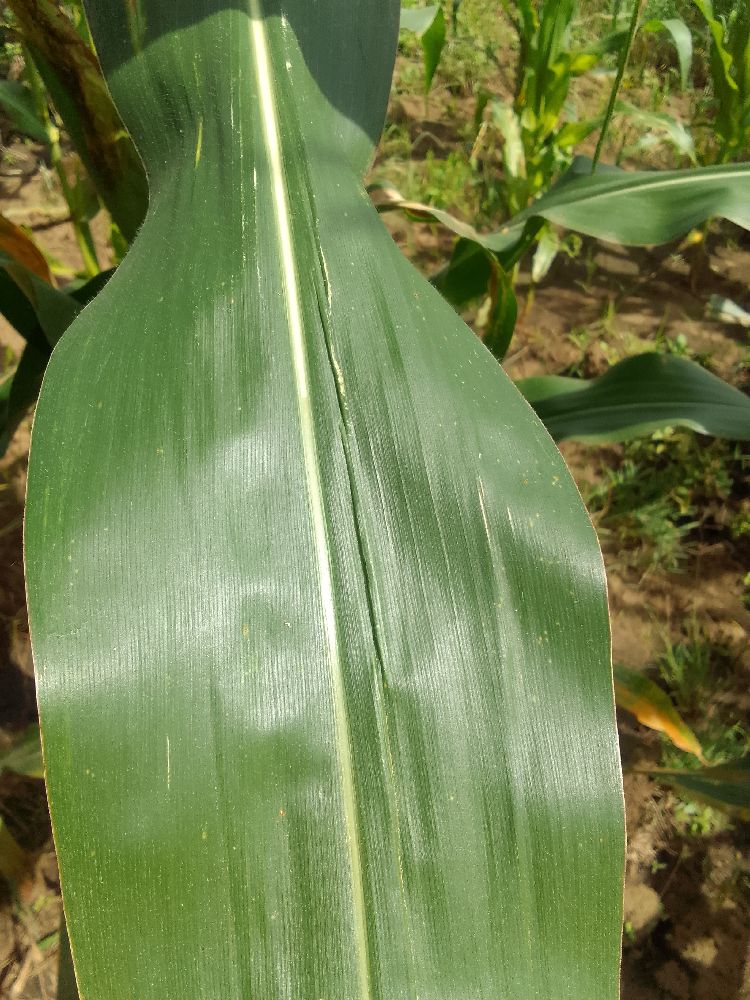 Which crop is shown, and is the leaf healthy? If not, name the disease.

maize, healthy
